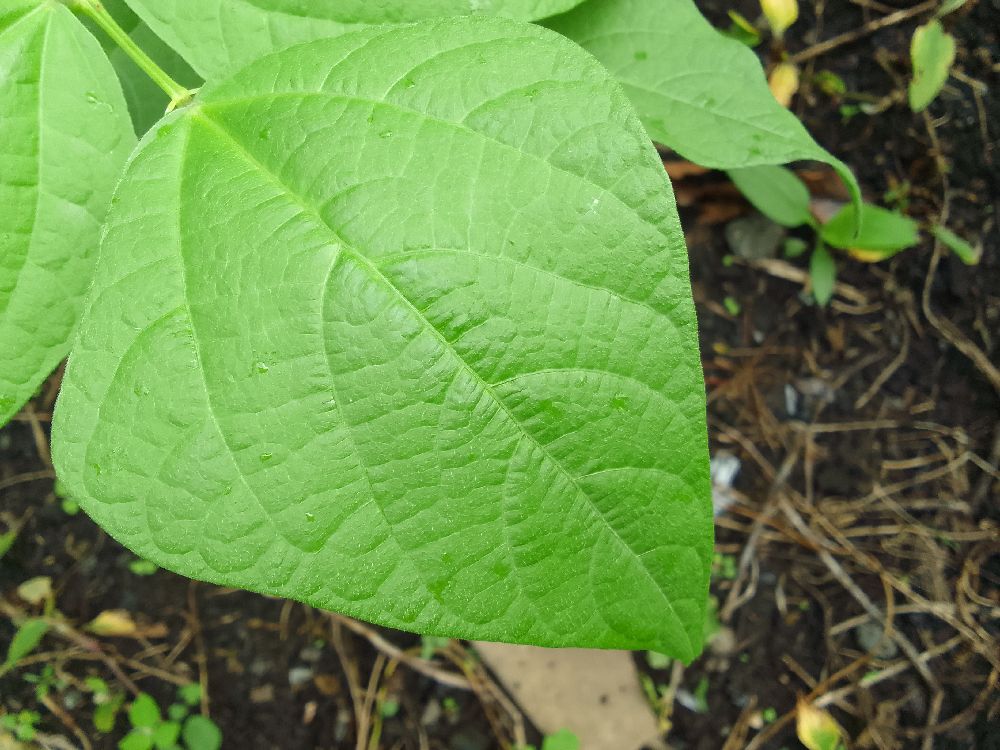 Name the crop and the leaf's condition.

common bean, healthy
